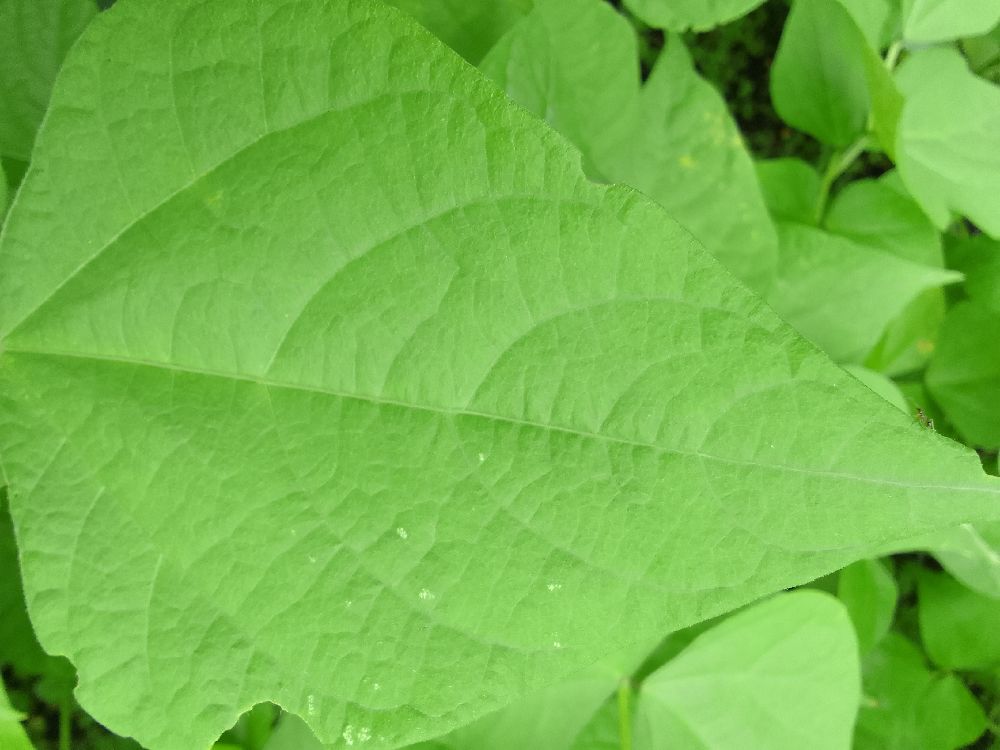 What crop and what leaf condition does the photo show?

common bean, healthy
